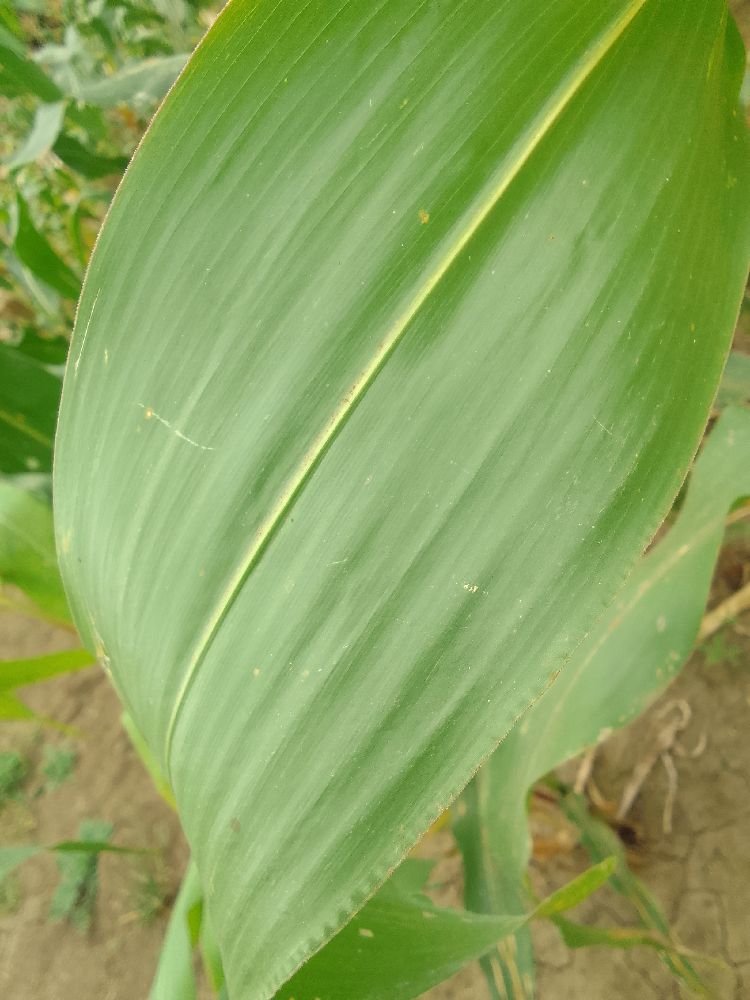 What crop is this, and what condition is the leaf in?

maize, healthy
